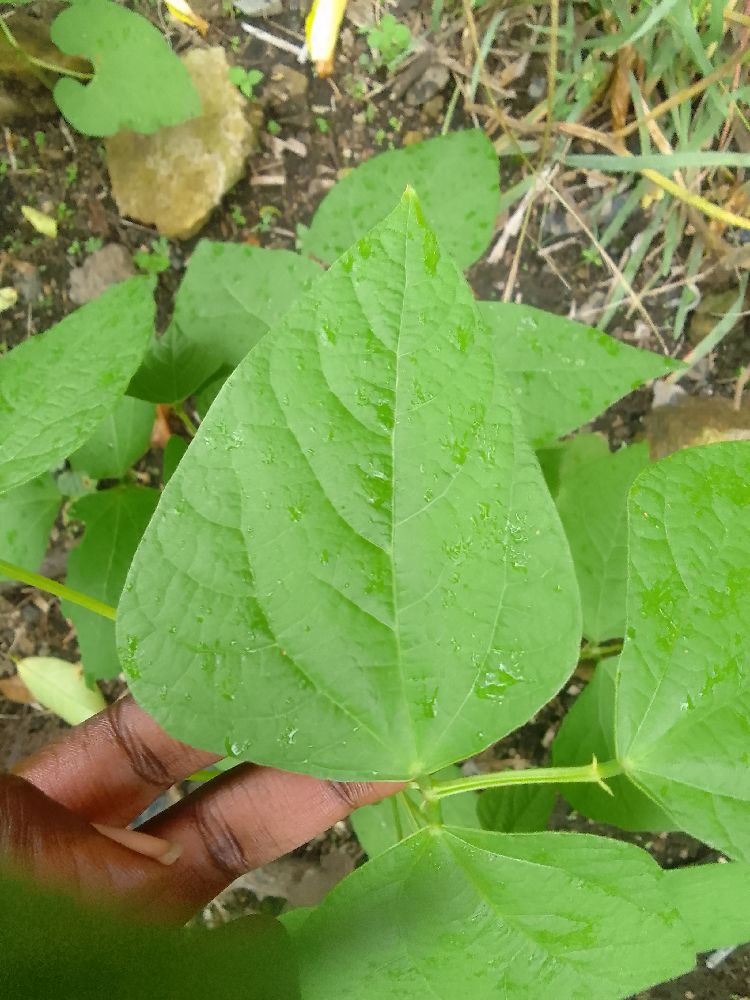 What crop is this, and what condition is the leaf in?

common bean, healthy
